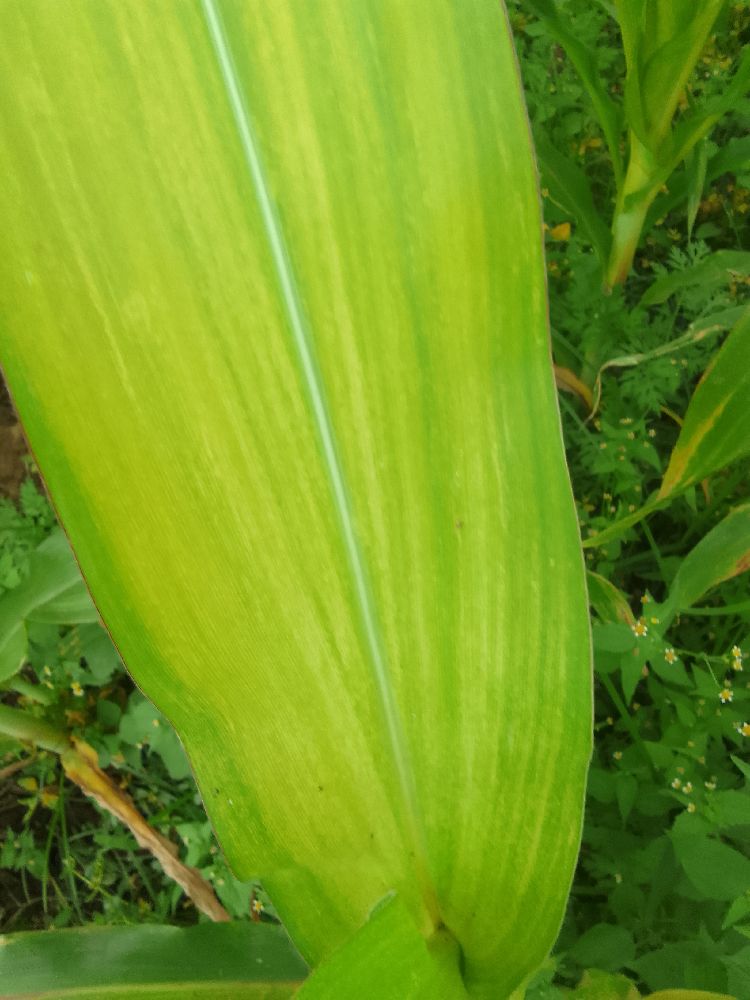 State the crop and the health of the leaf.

maize, maize lethal necrosis
